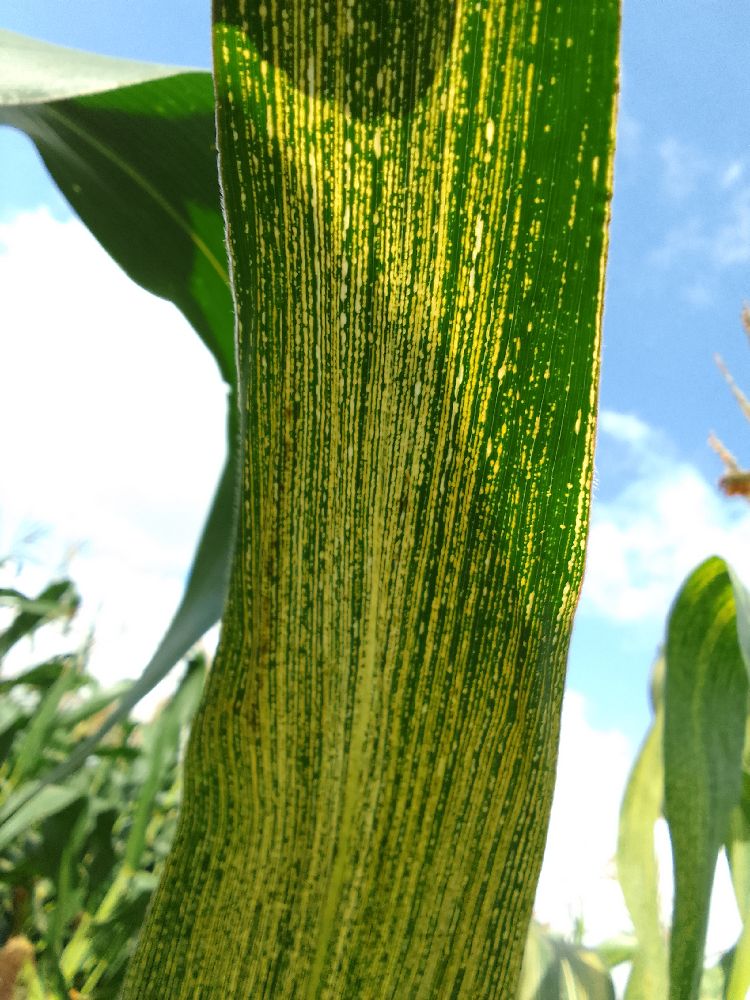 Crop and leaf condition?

maize, maize streak virus
